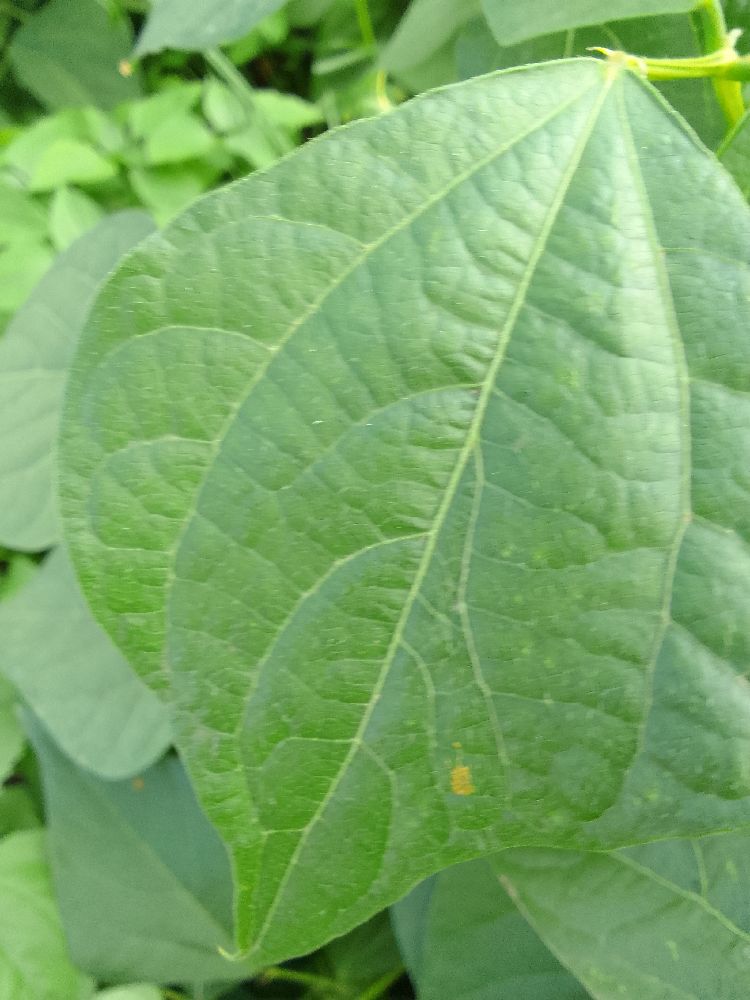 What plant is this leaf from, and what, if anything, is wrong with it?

common bean, healthy
